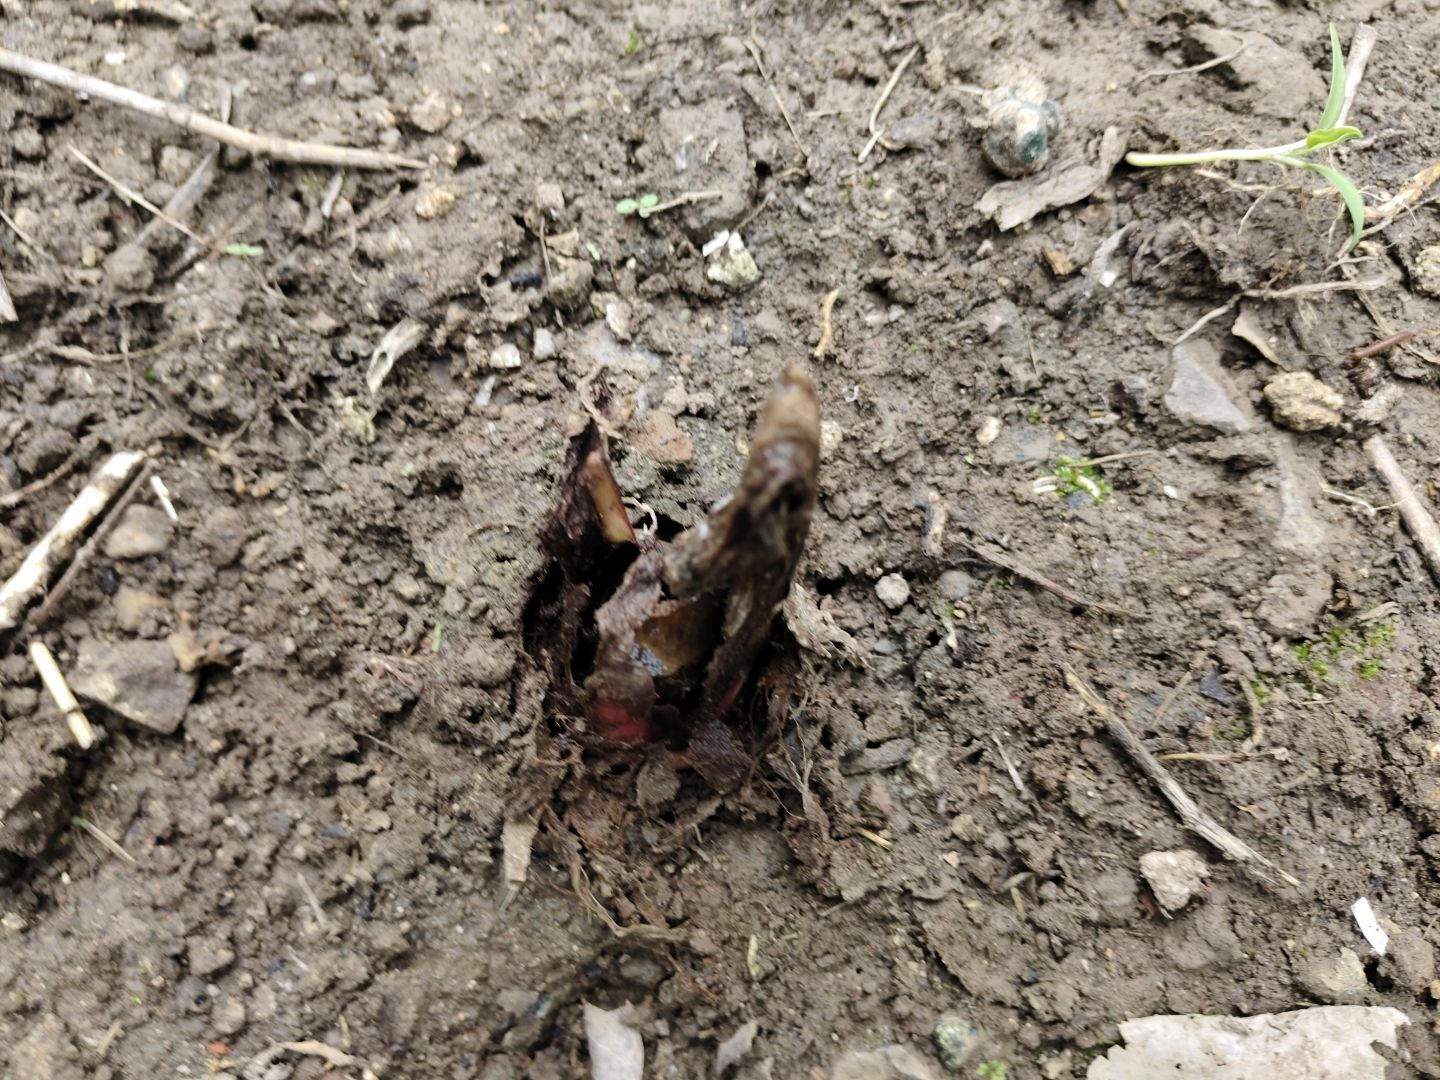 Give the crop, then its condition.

taro, root rot
